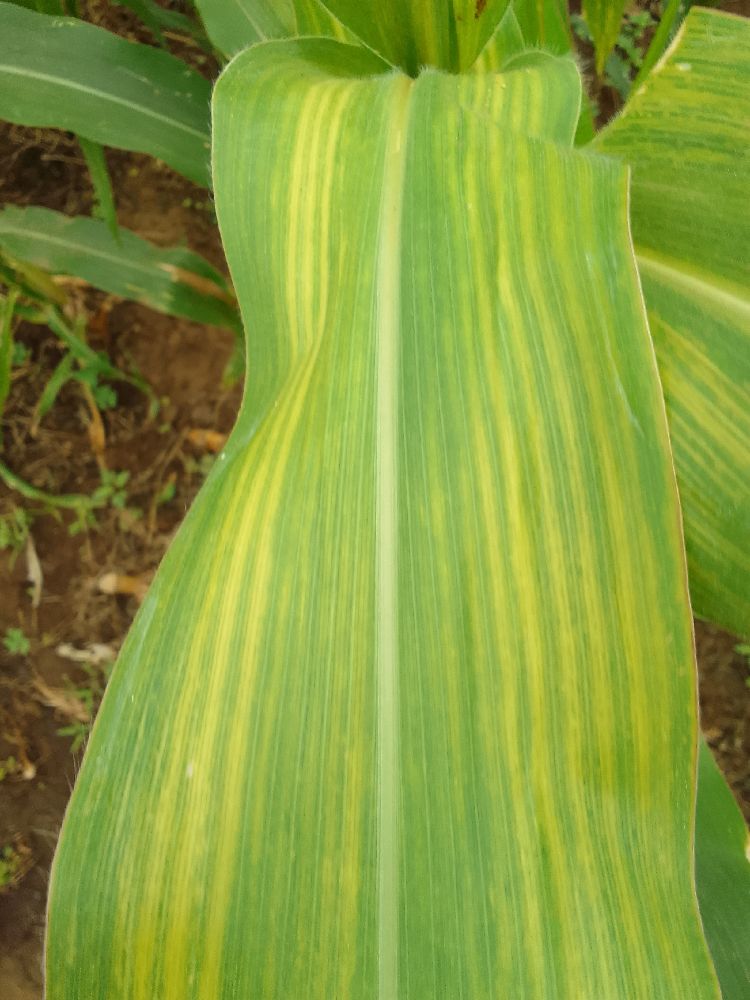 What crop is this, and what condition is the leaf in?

maize, maize lethal necrosis
